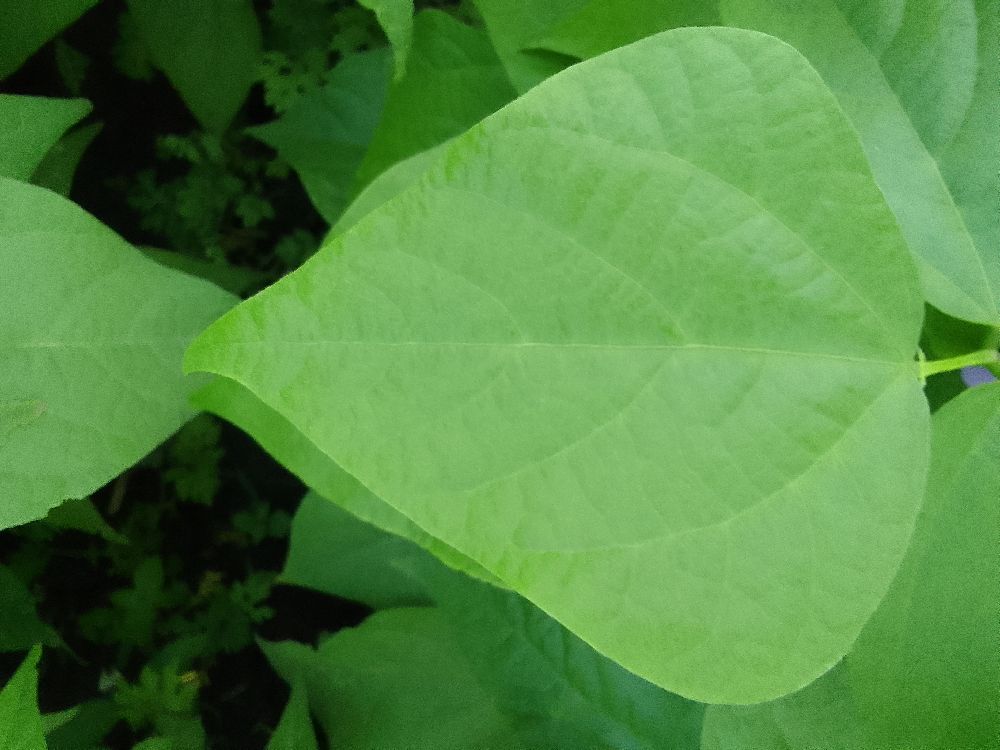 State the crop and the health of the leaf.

common bean, healthy
